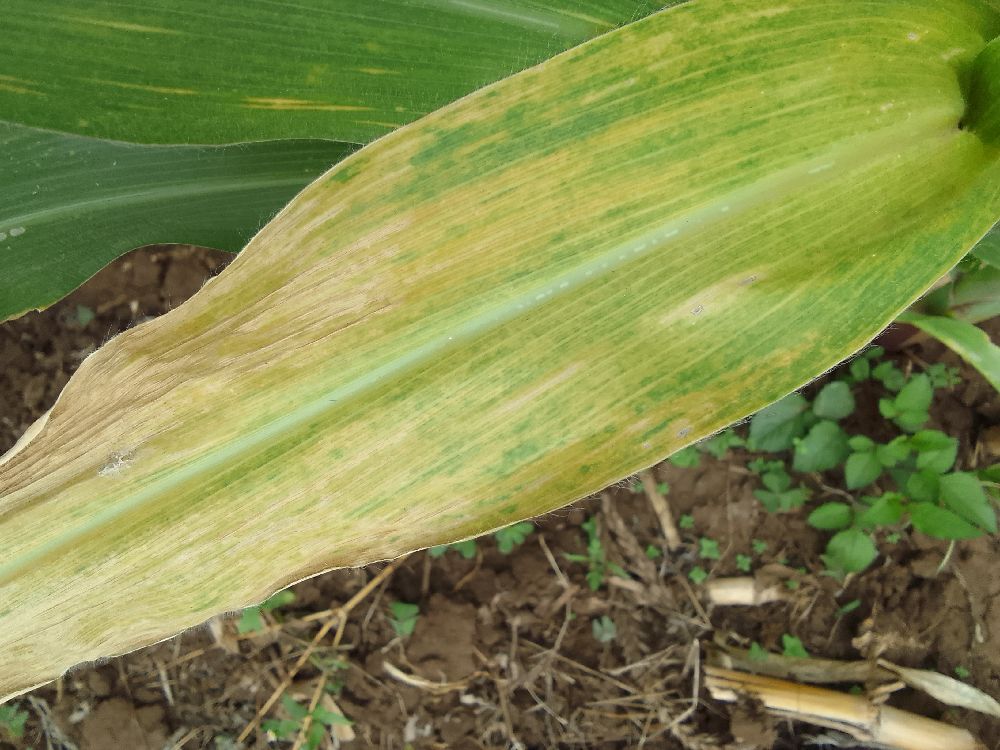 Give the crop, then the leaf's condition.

maize, maize lethal necrosis
